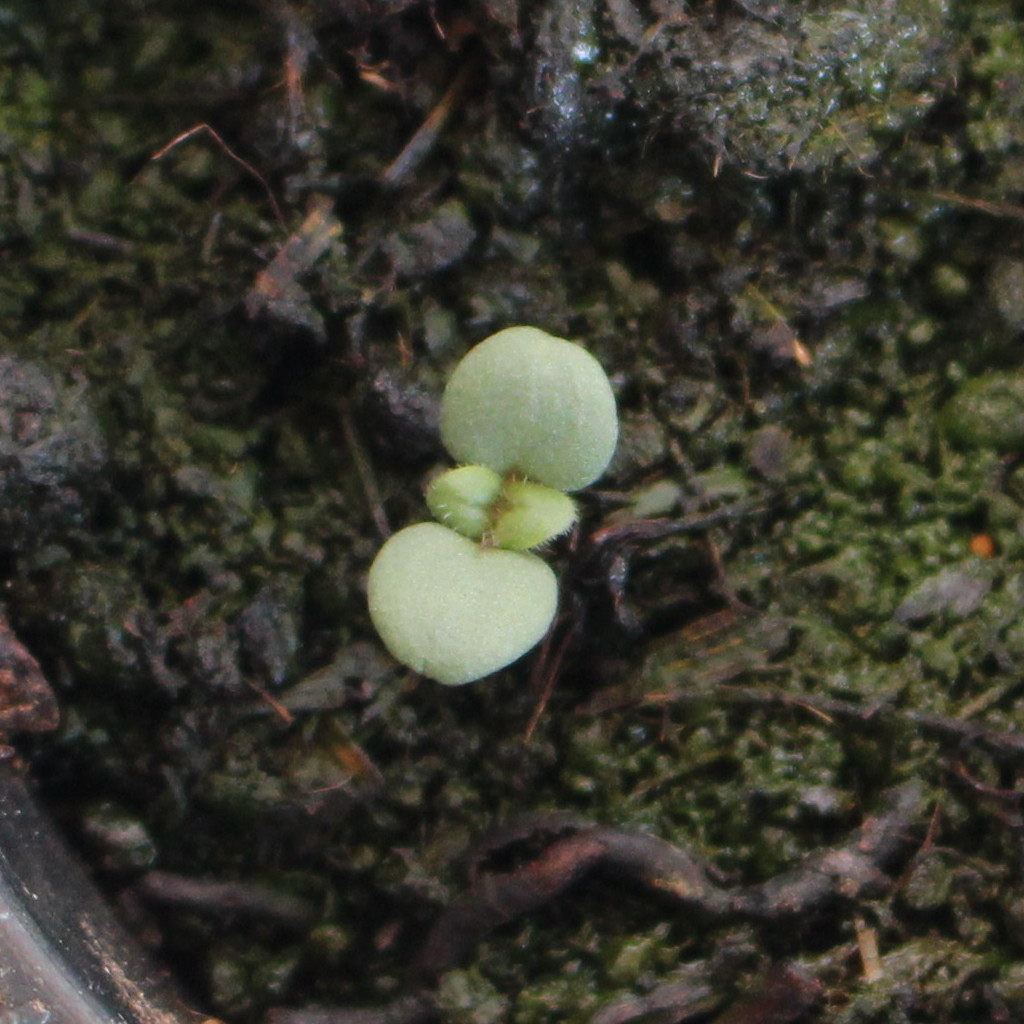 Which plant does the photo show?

Veronica persica
